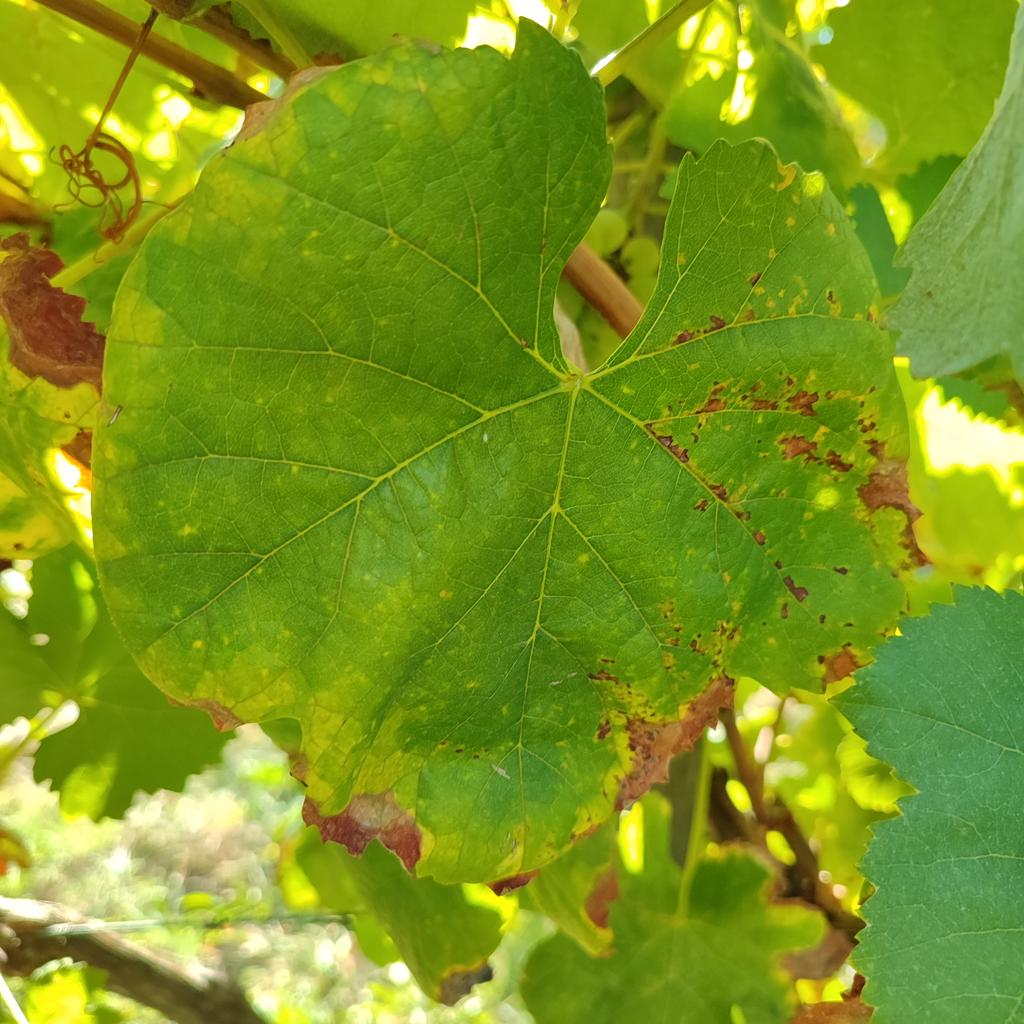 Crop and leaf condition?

grapevine, downy mildew
